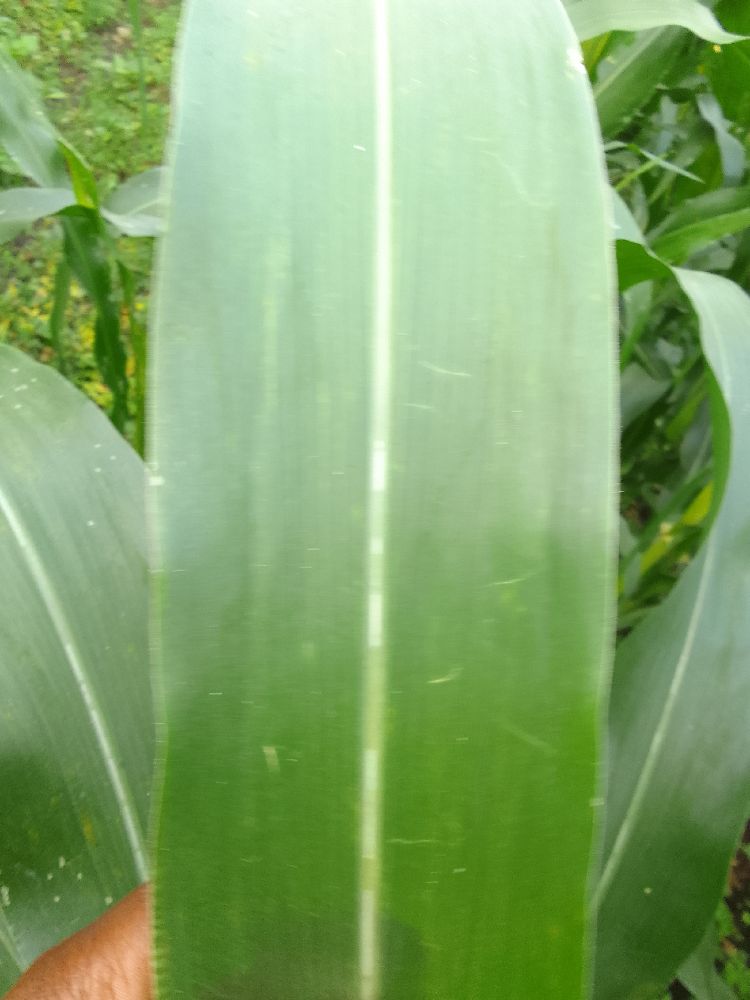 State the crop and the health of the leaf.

maize, healthy
